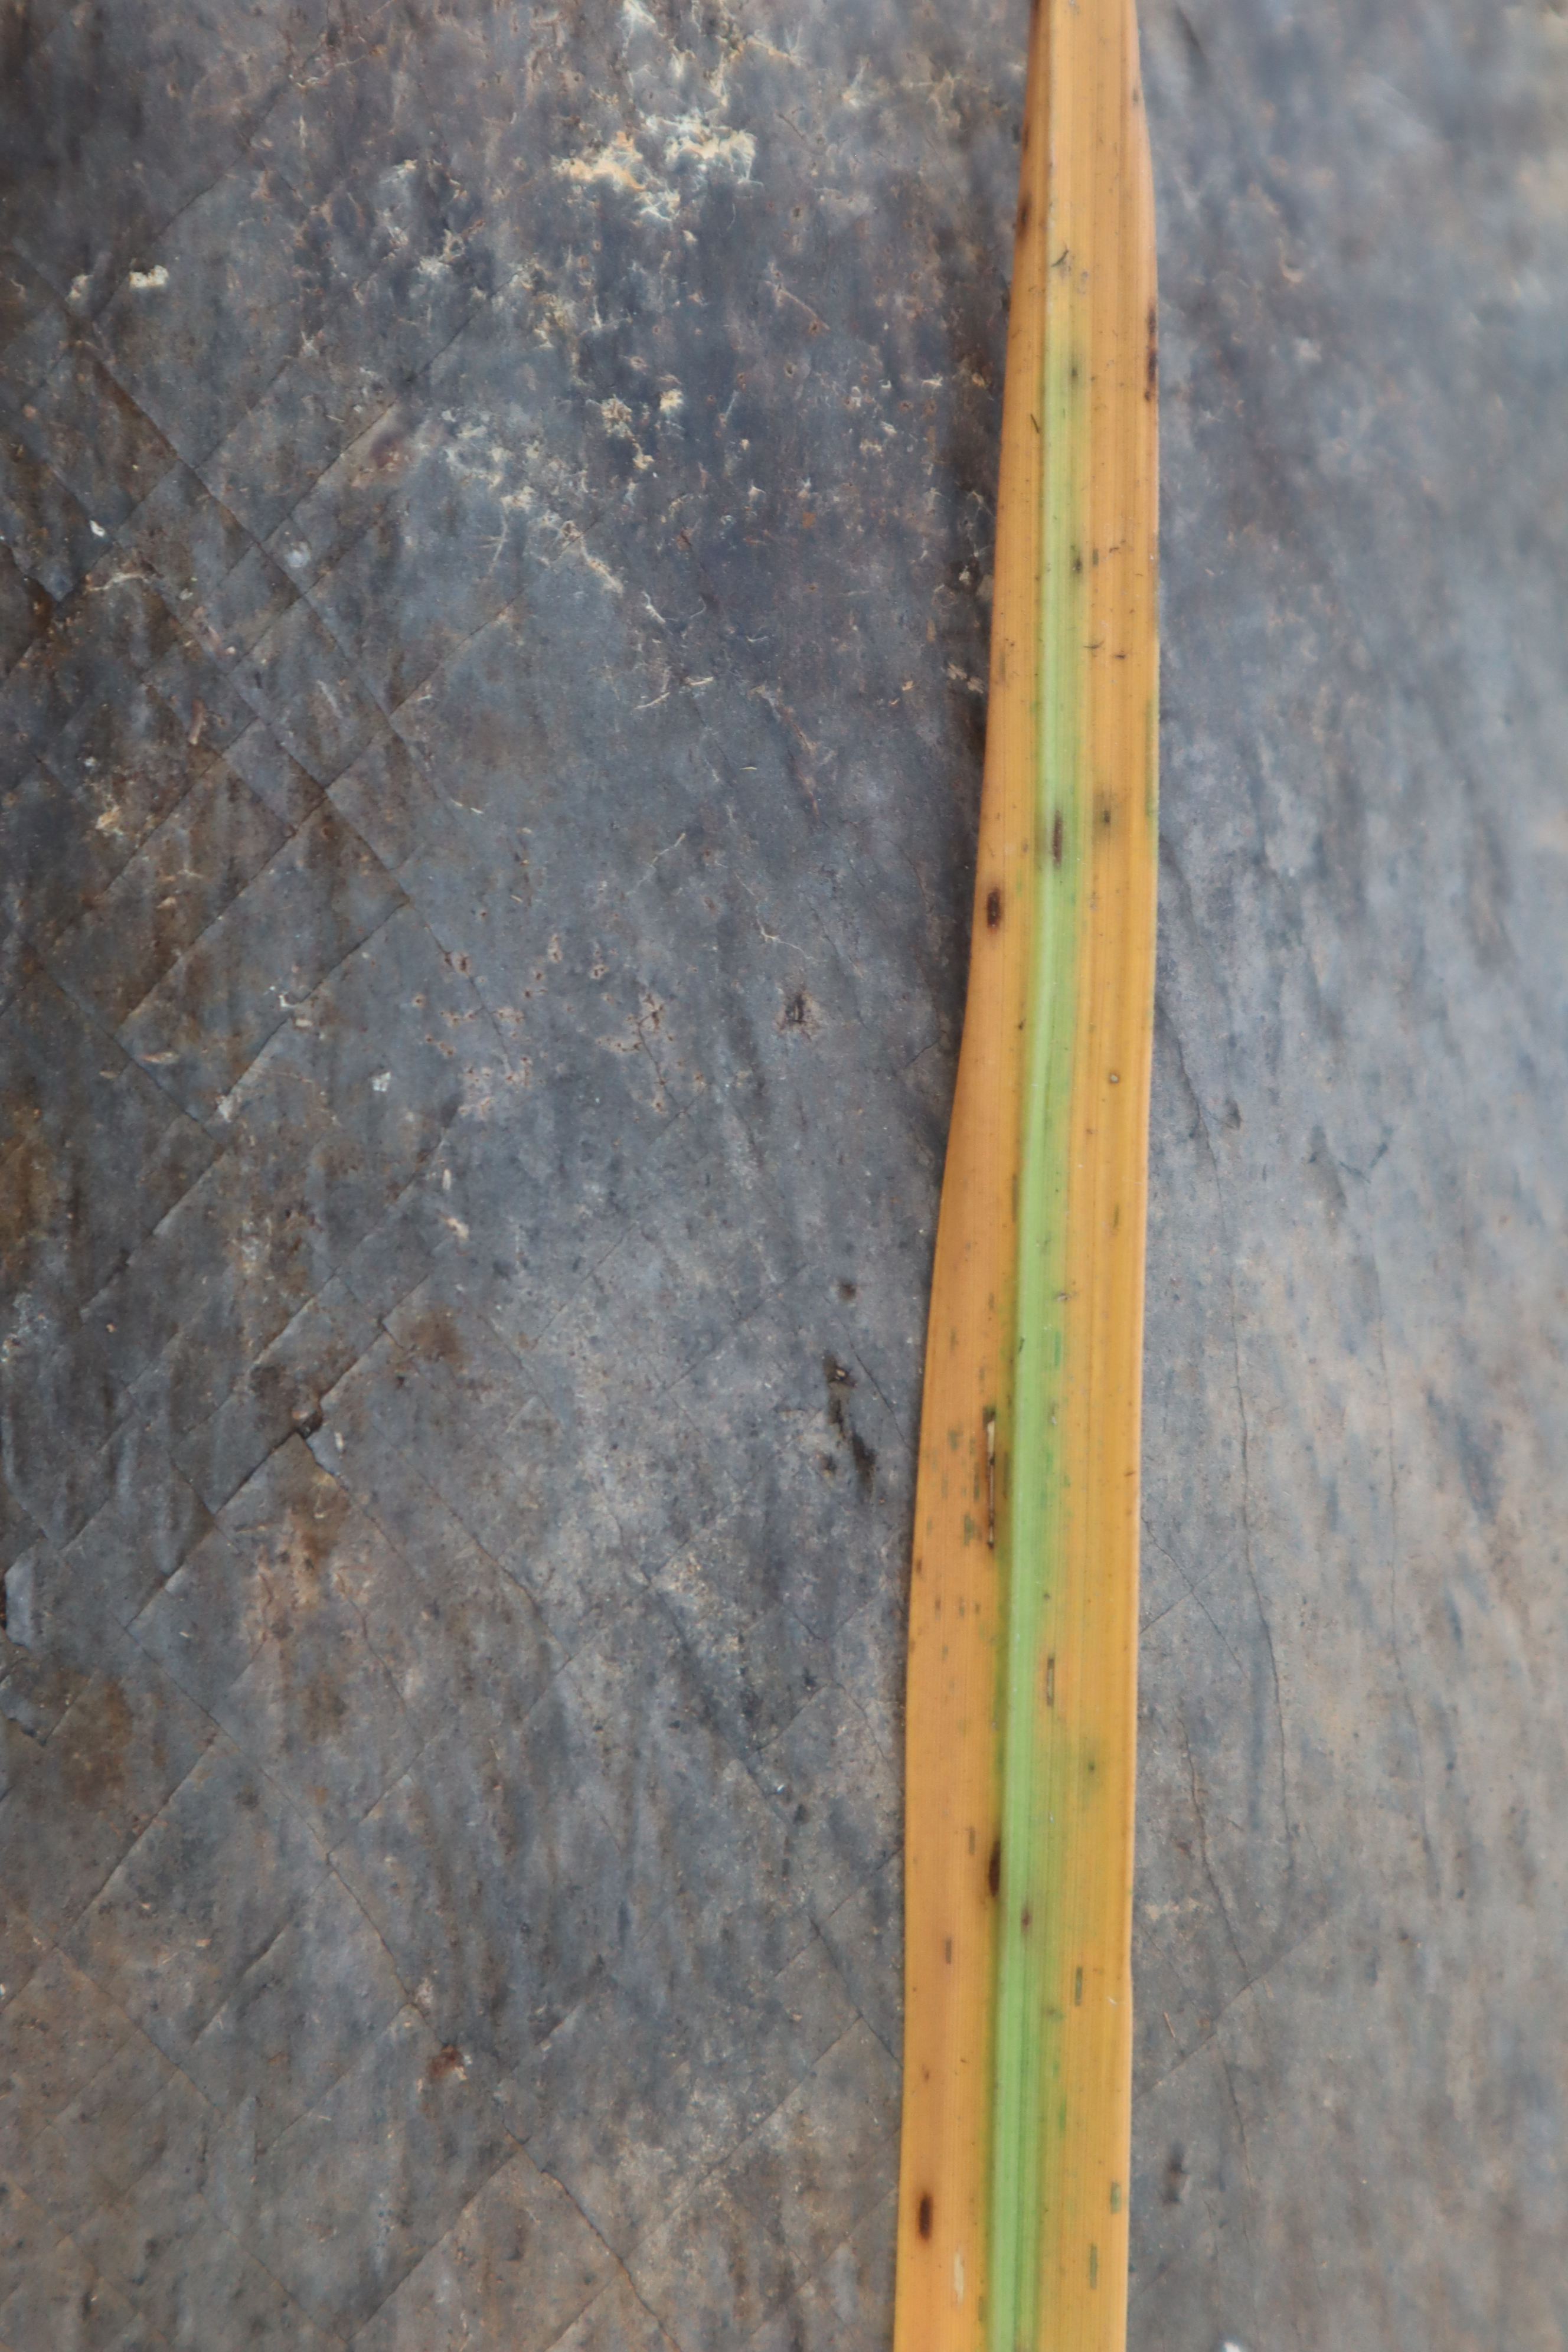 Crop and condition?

rice, tungro virus disease
